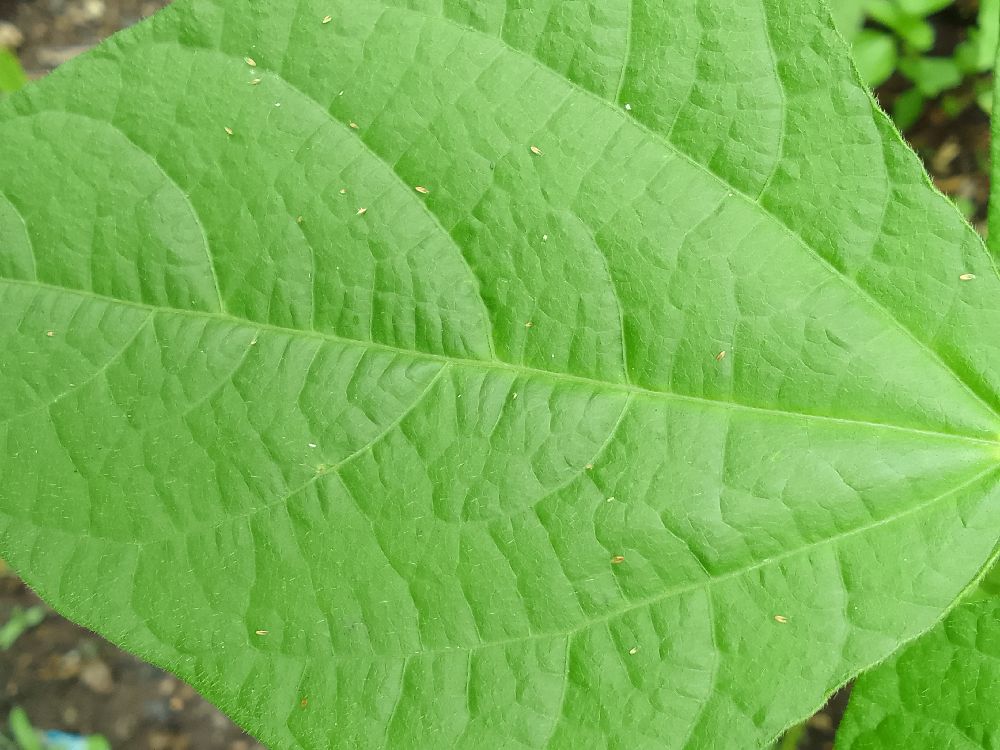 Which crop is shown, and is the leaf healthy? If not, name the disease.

common bean, healthy
